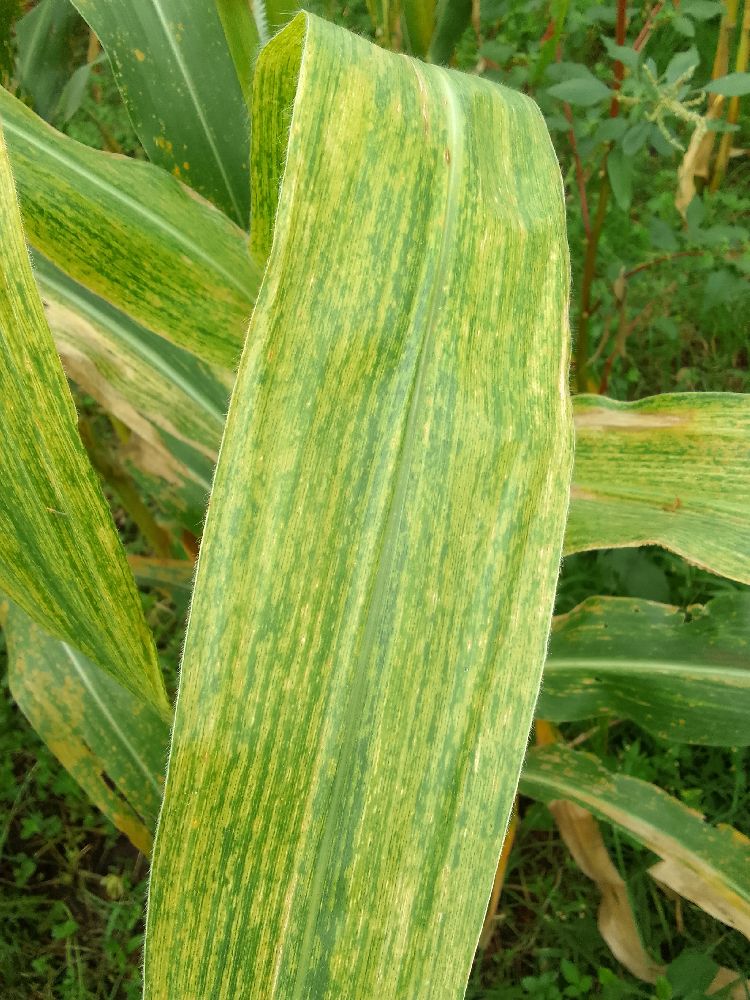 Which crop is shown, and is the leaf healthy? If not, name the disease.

maize, maize lethal necrosis
